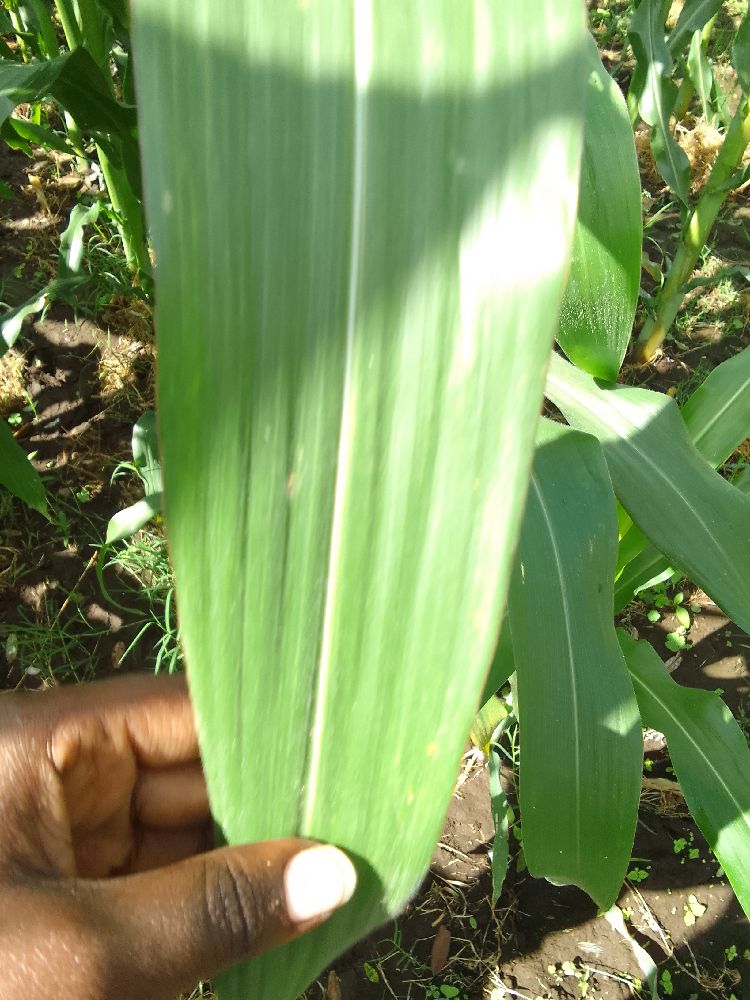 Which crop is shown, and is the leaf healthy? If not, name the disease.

maize, healthy
